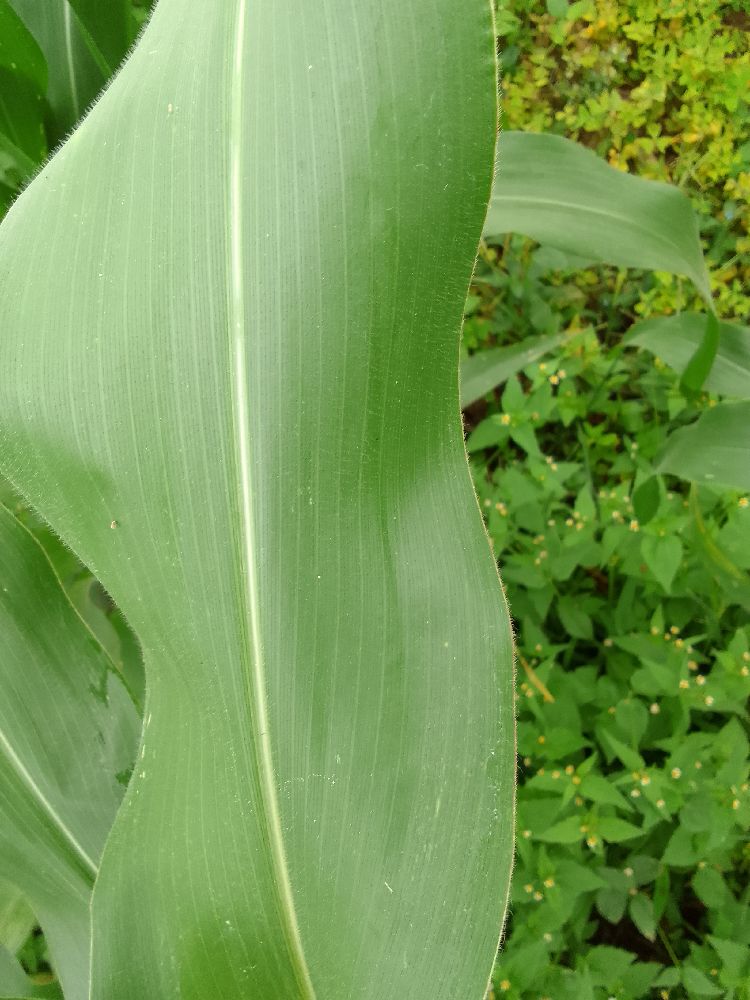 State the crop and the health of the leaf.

maize, healthy
